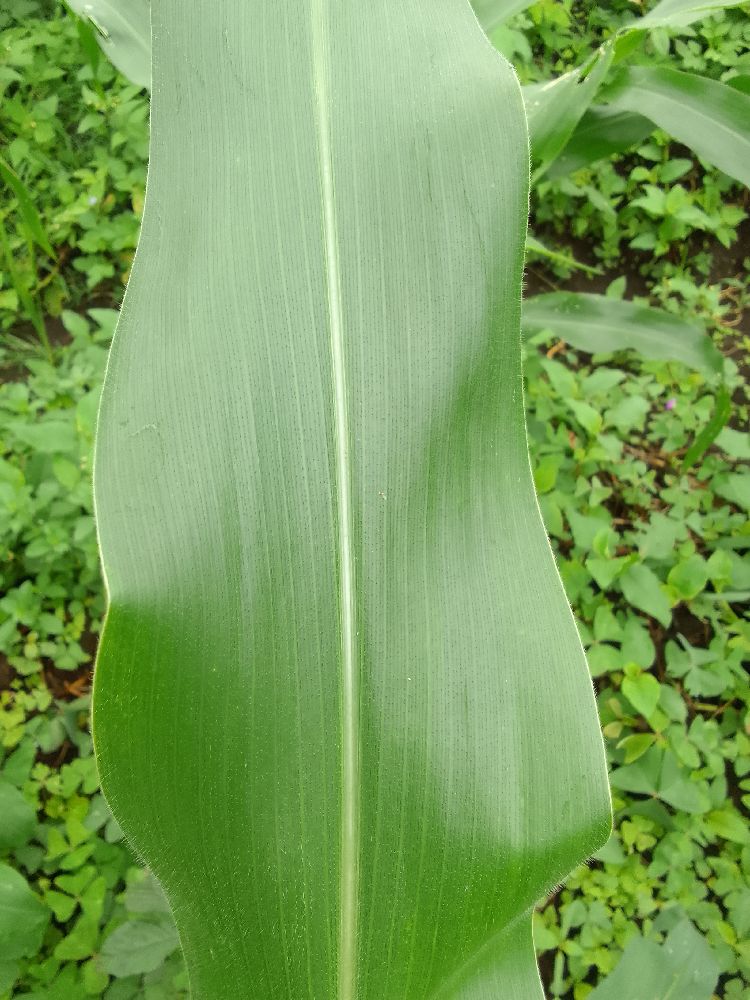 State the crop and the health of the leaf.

maize, healthy
